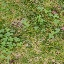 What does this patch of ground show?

unstructured weed
